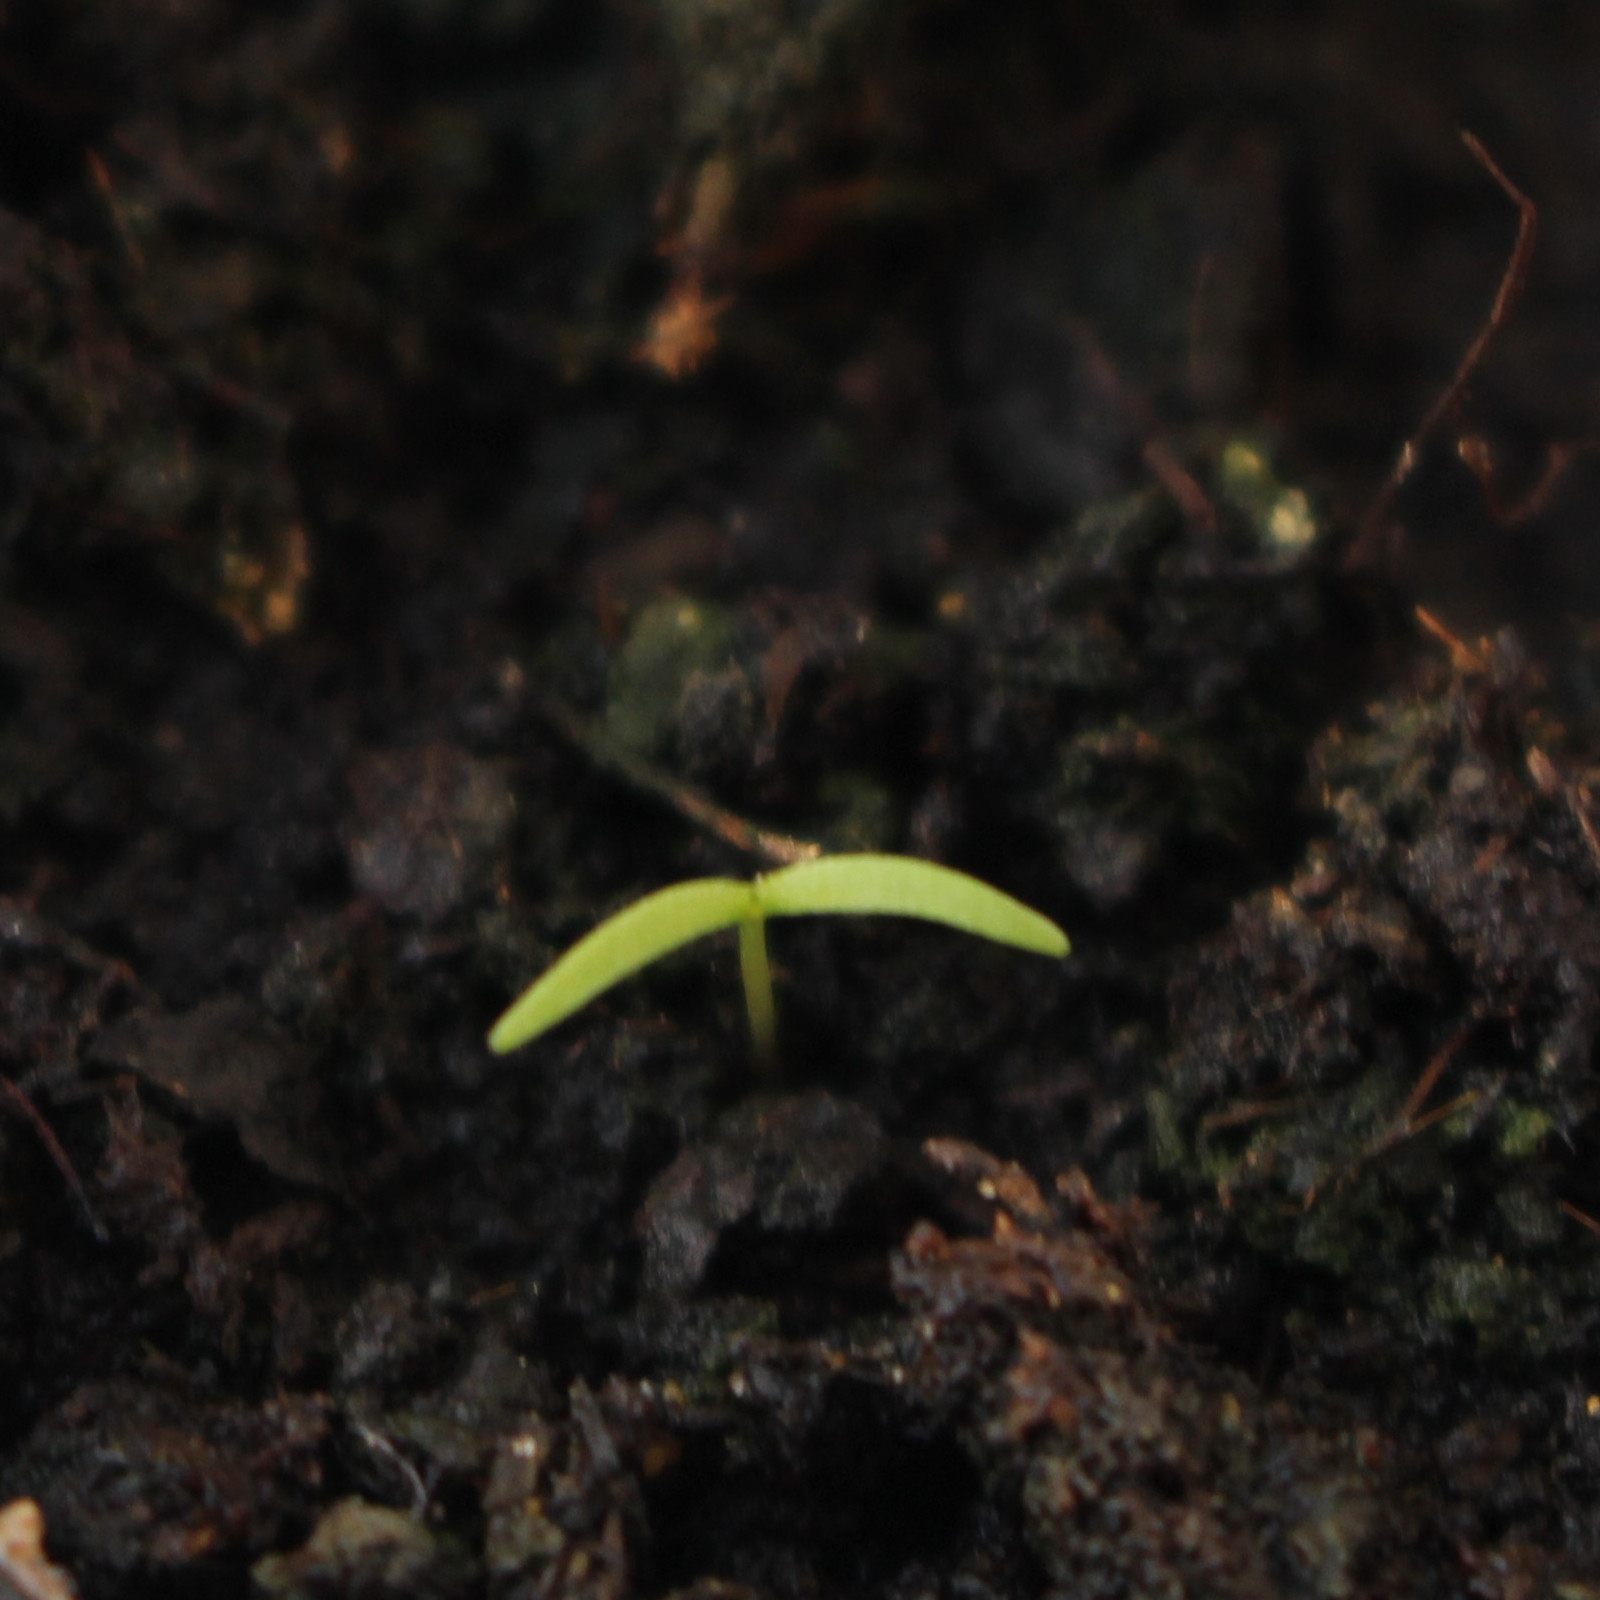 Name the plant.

Papaver rhoeas
